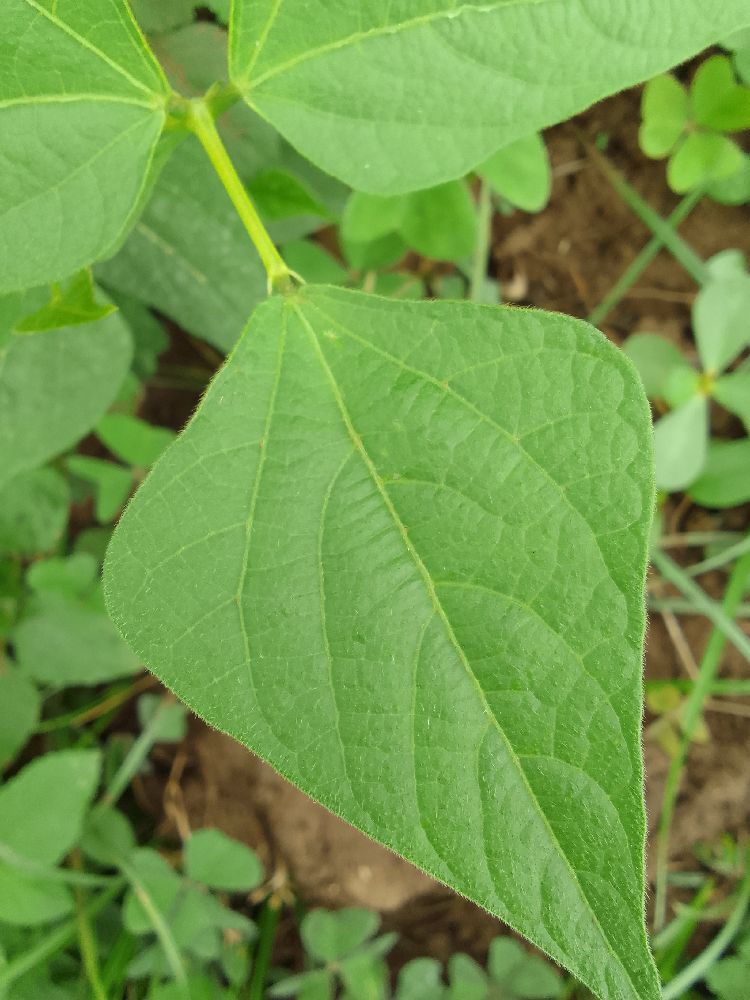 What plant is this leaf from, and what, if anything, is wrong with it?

common bean, healthy
